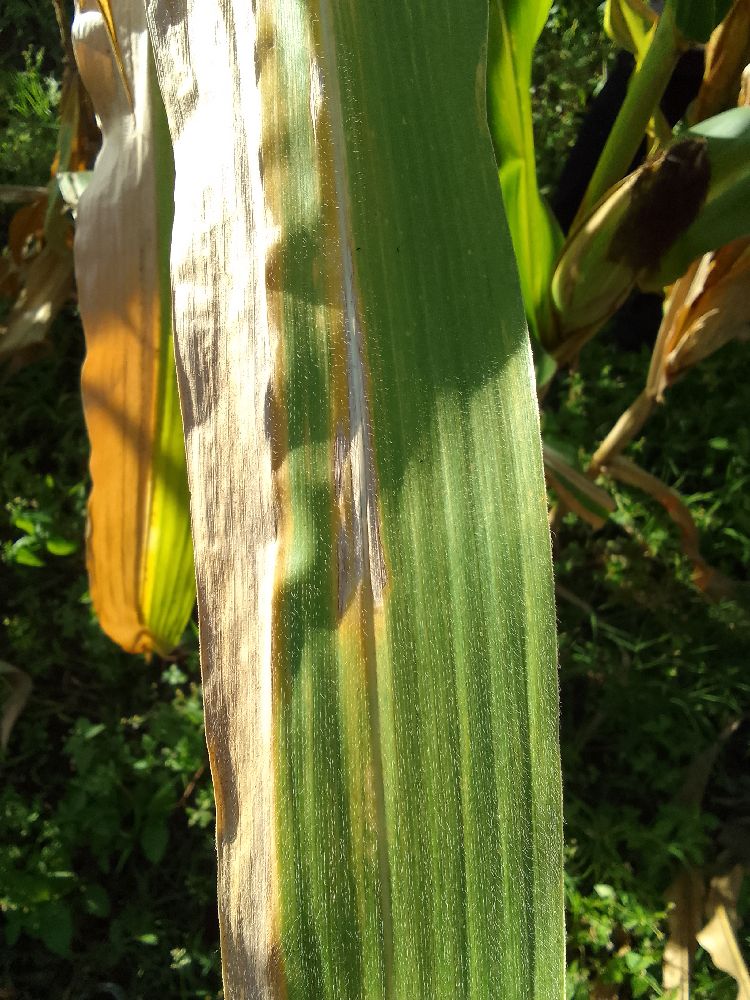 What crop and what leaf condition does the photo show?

maize, maize lethal necrosis
